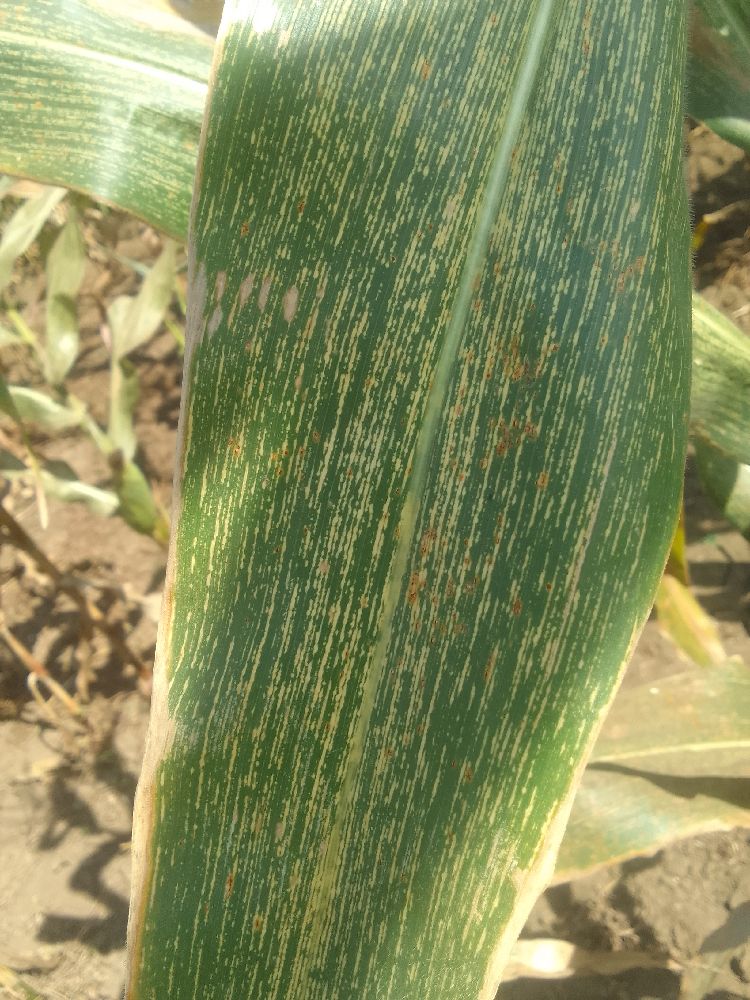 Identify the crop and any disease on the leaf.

maize, maize streak virus
